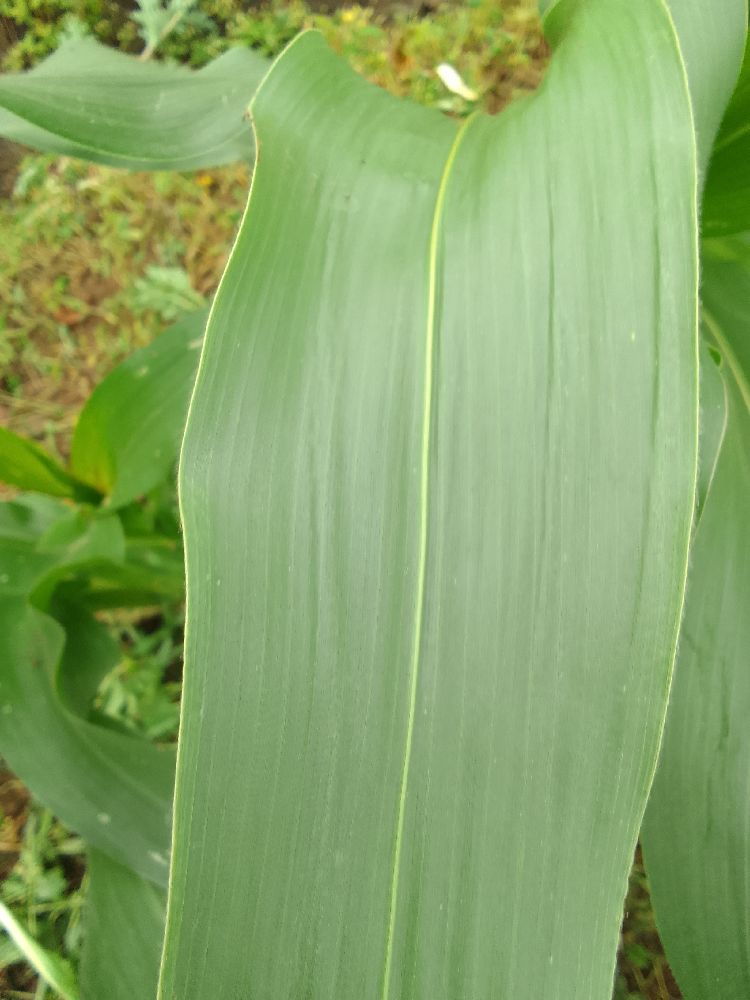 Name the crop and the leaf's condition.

maize, healthy
